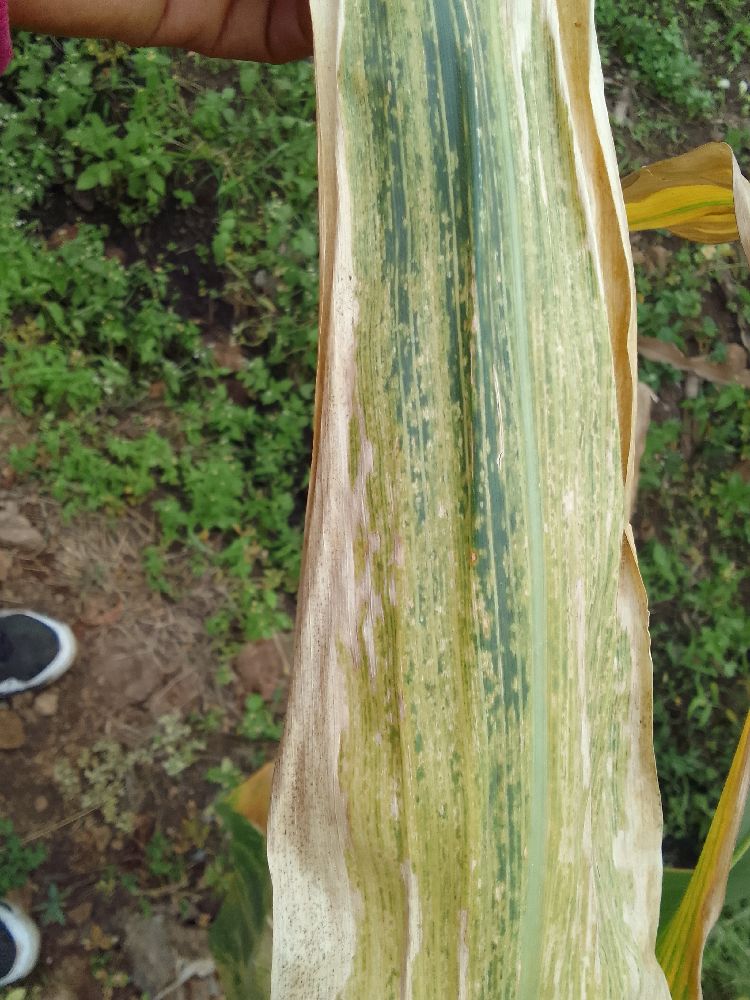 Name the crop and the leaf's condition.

maize, maize lethal necrosis
